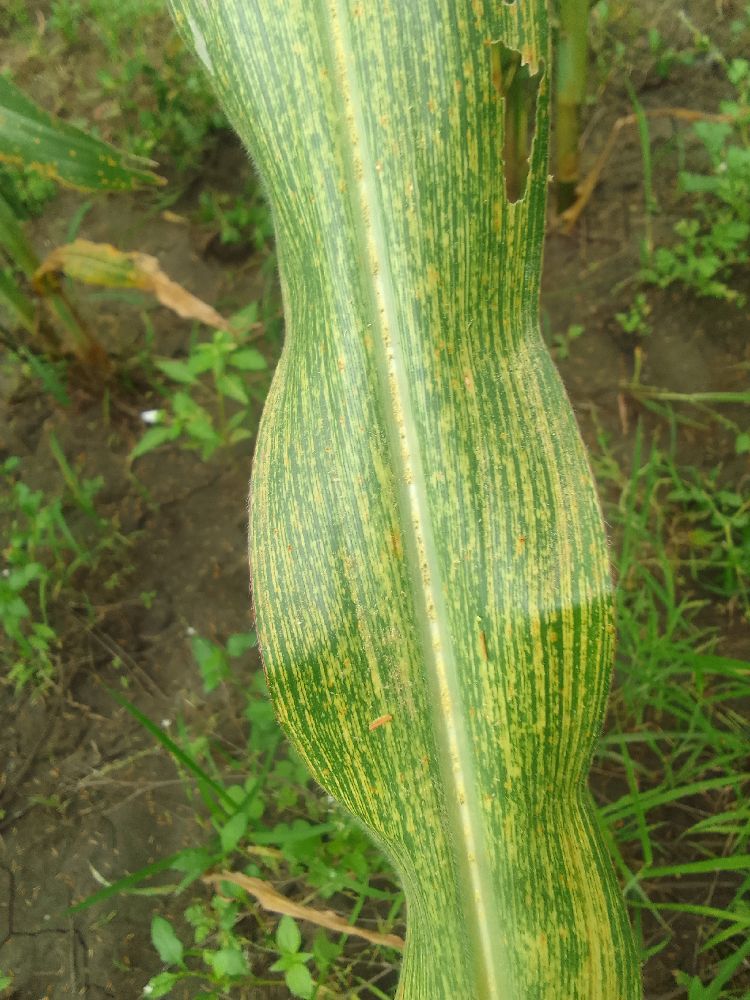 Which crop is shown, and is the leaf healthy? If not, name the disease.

maize, maize streak virus
